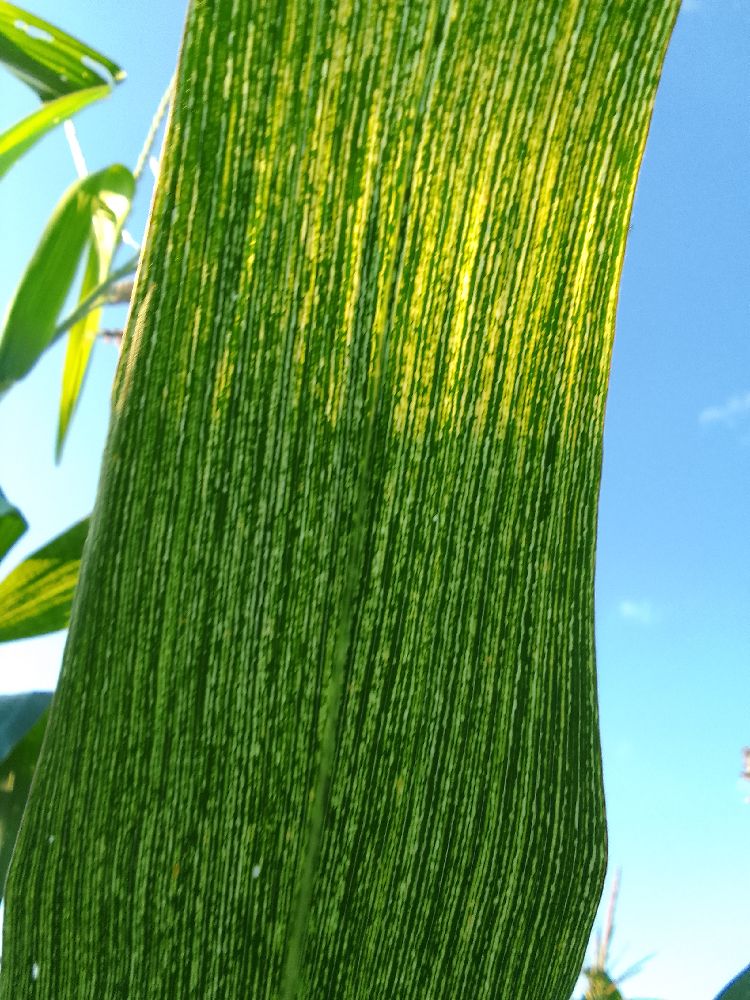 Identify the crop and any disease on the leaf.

maize, maize streak virus
